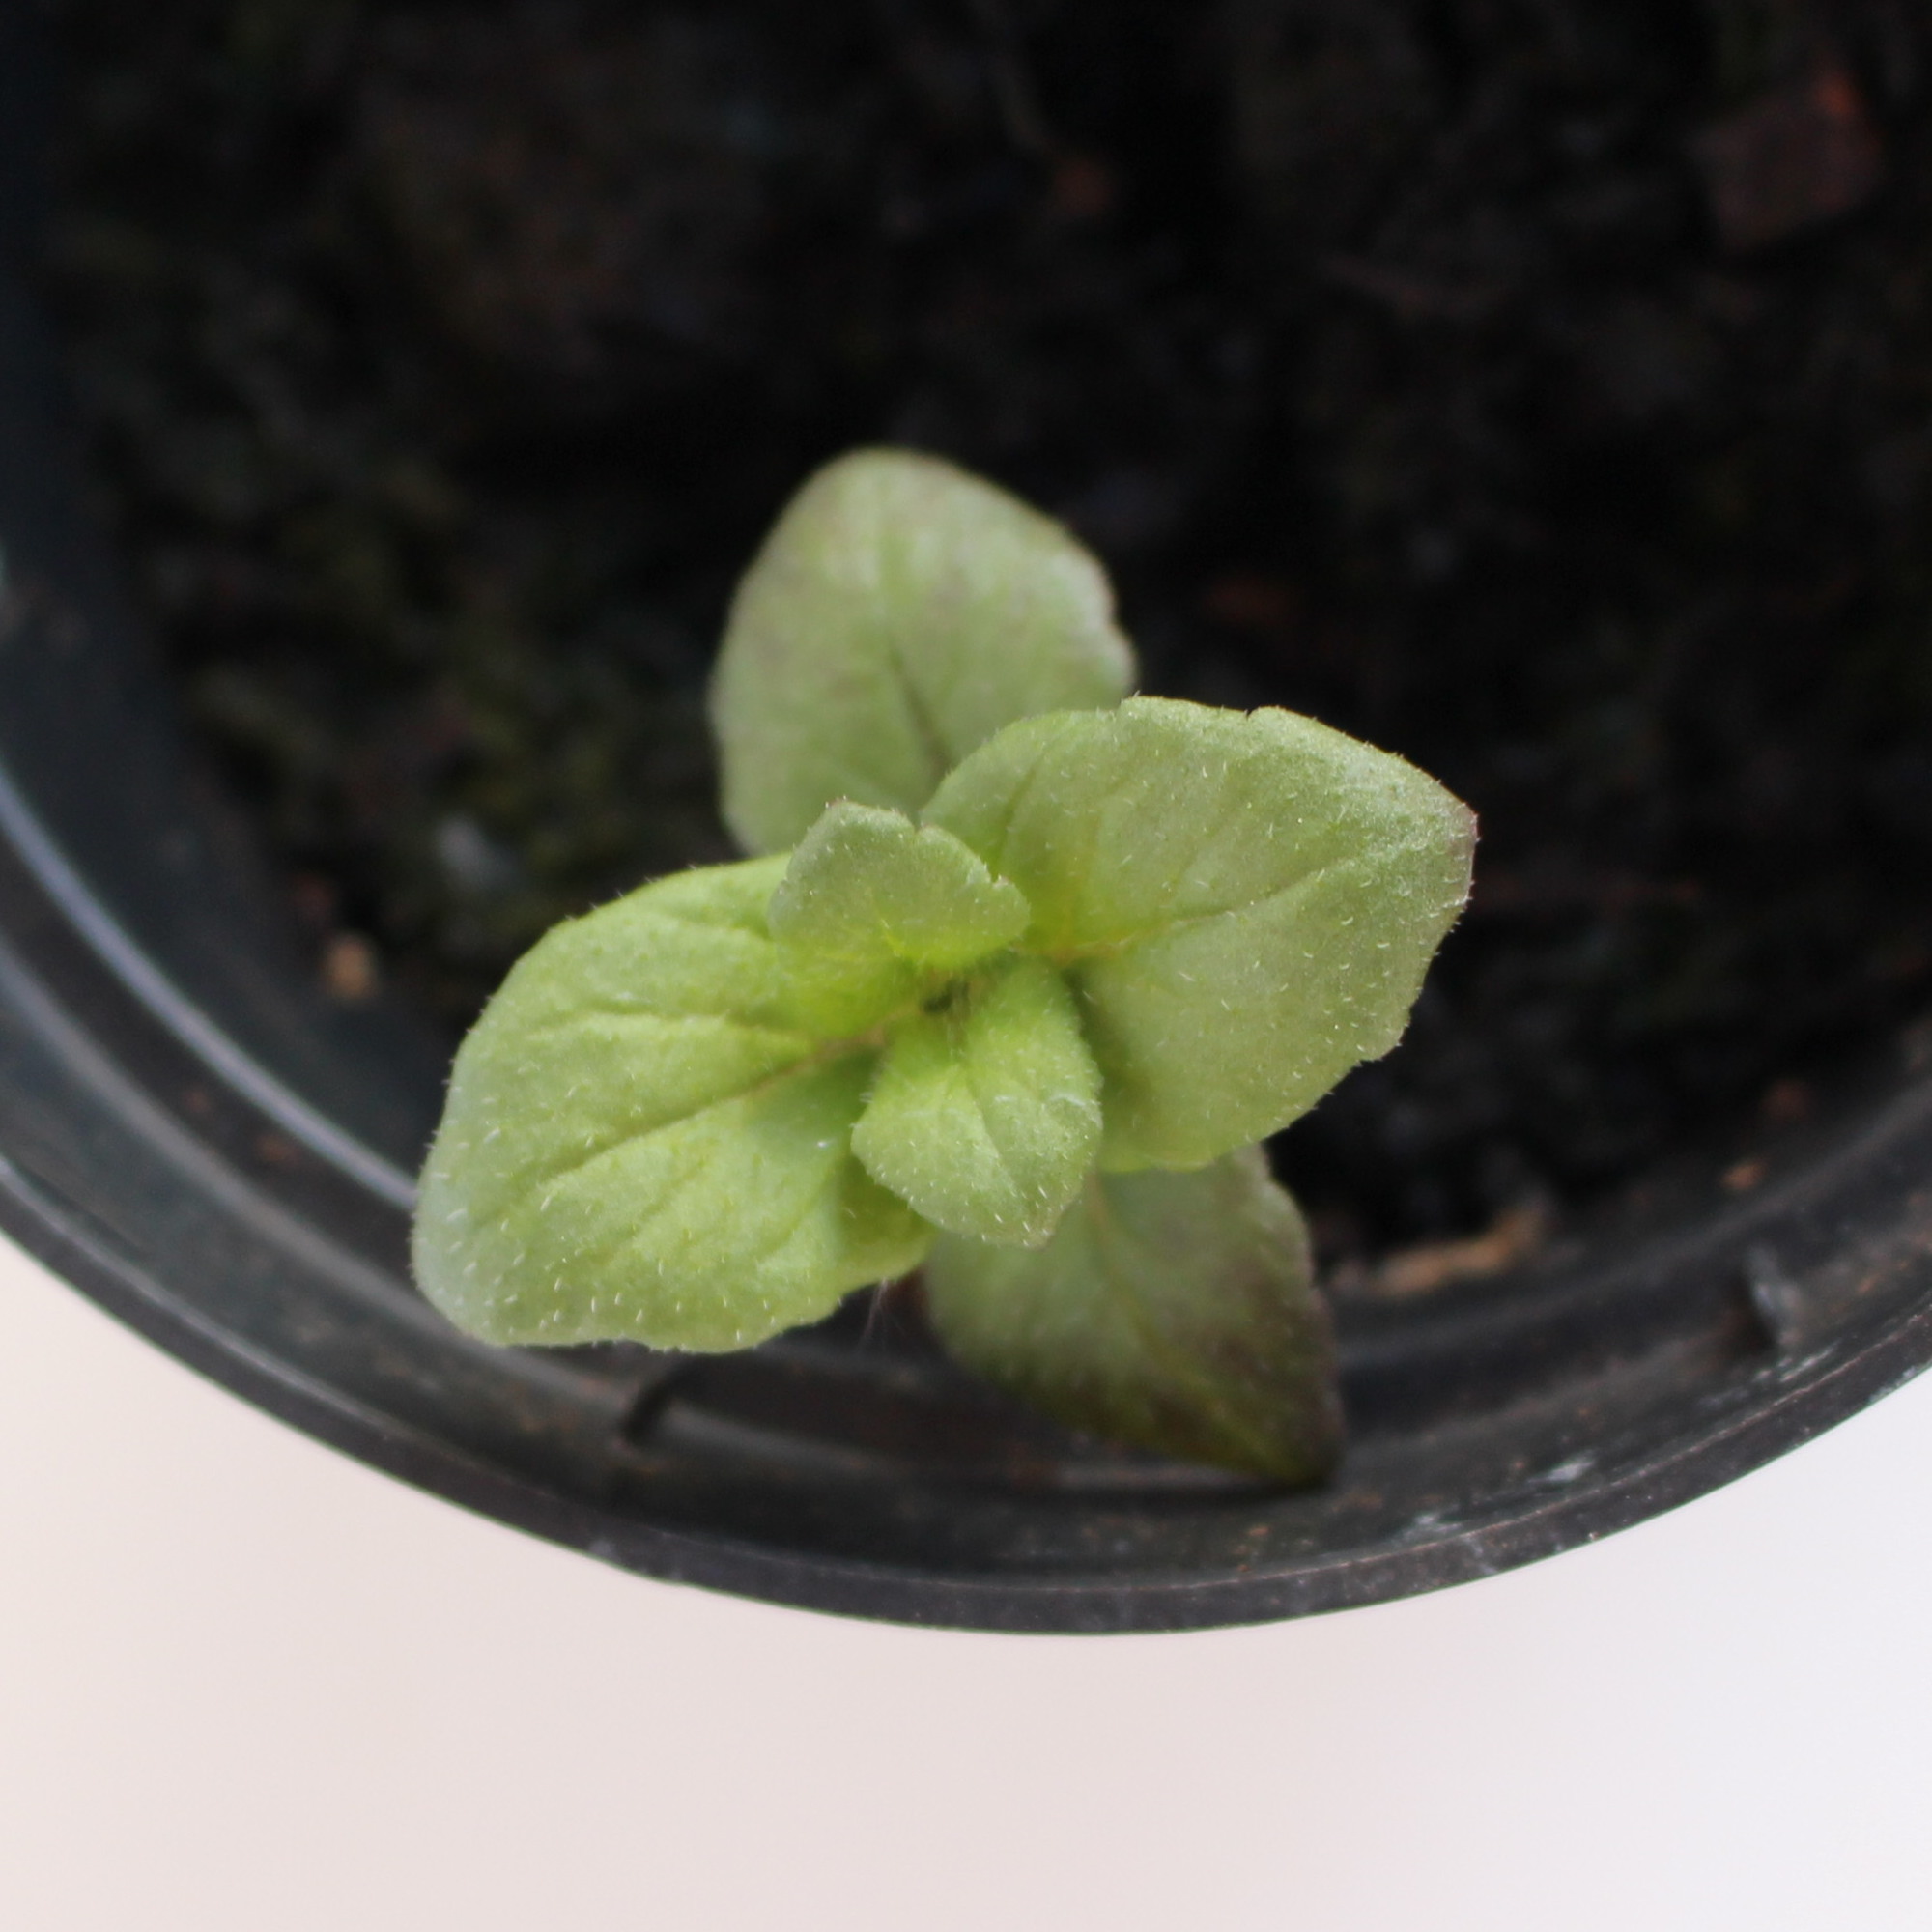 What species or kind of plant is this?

Veronica persica
